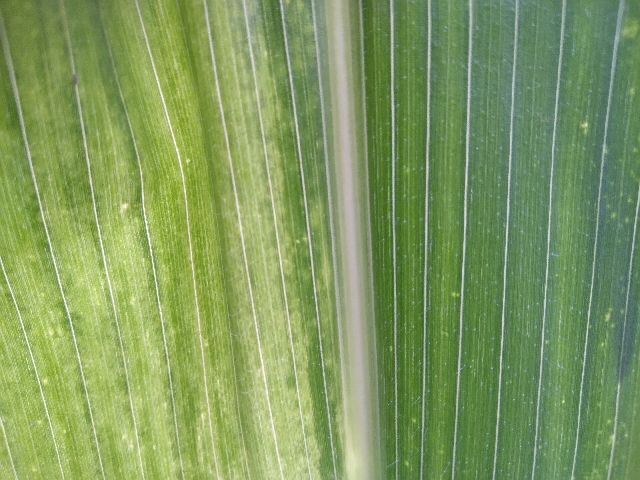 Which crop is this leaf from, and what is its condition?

maize, maize lethal necrosis
